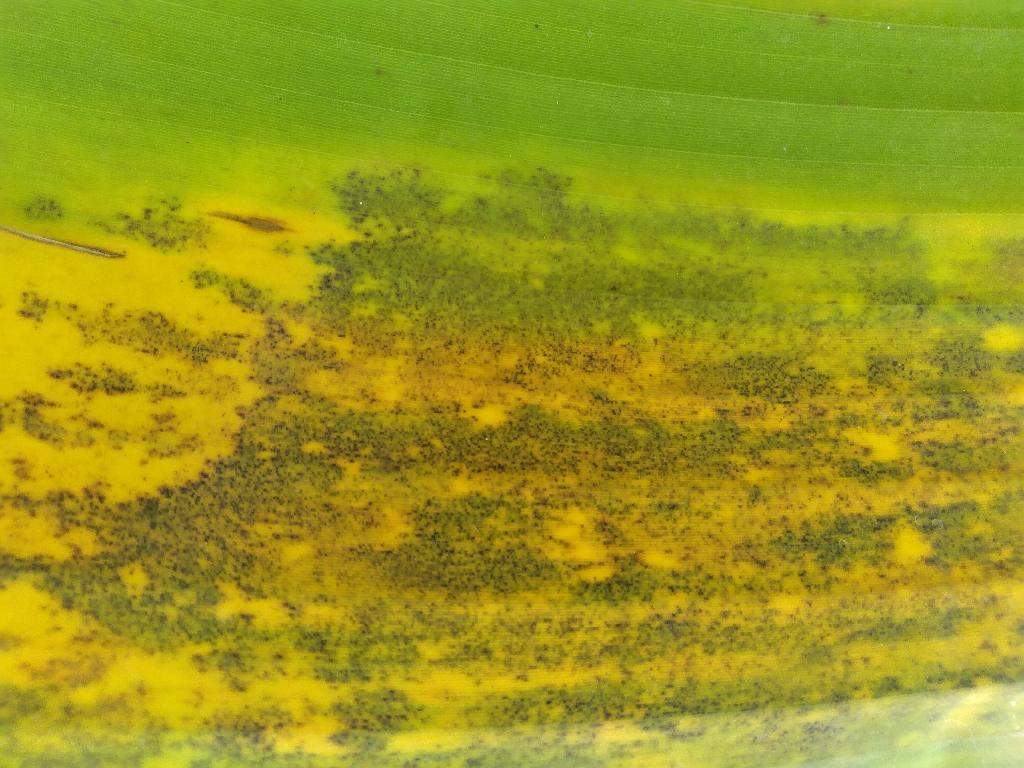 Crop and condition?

banana, black sigatoka
